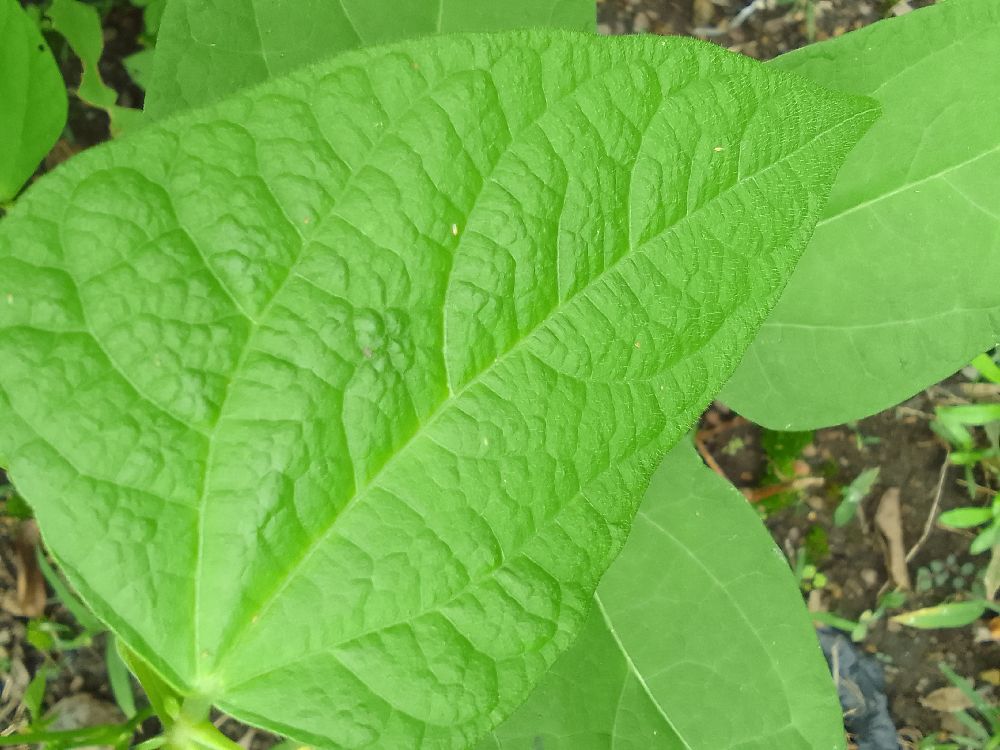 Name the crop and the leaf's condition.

common bean, healthy
